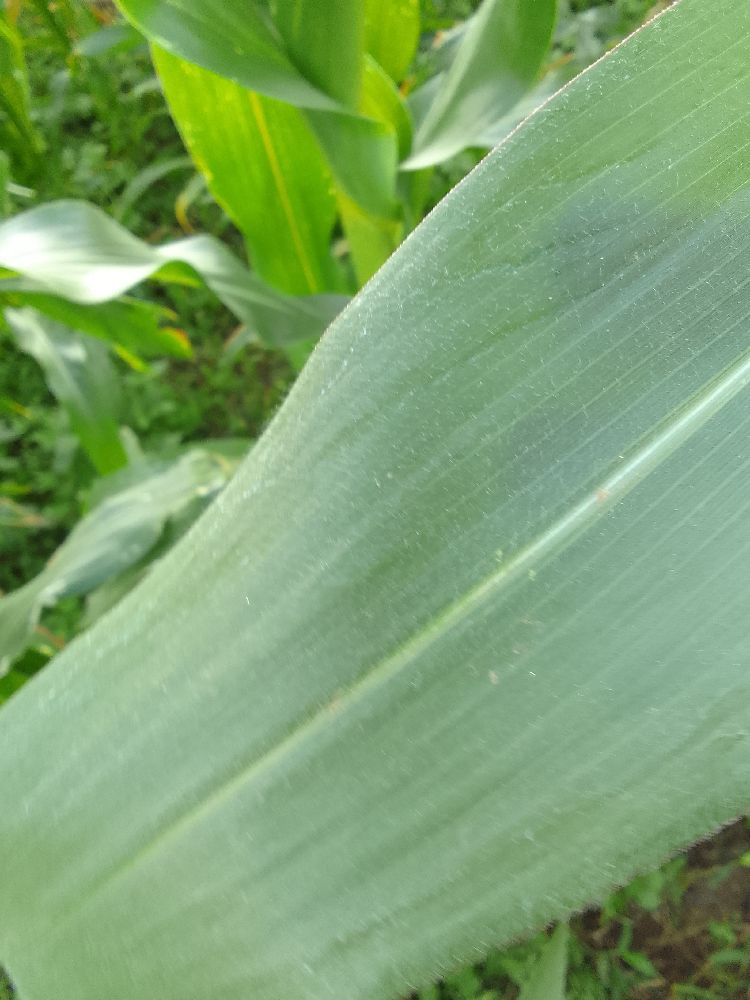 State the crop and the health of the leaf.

maize, healthy
